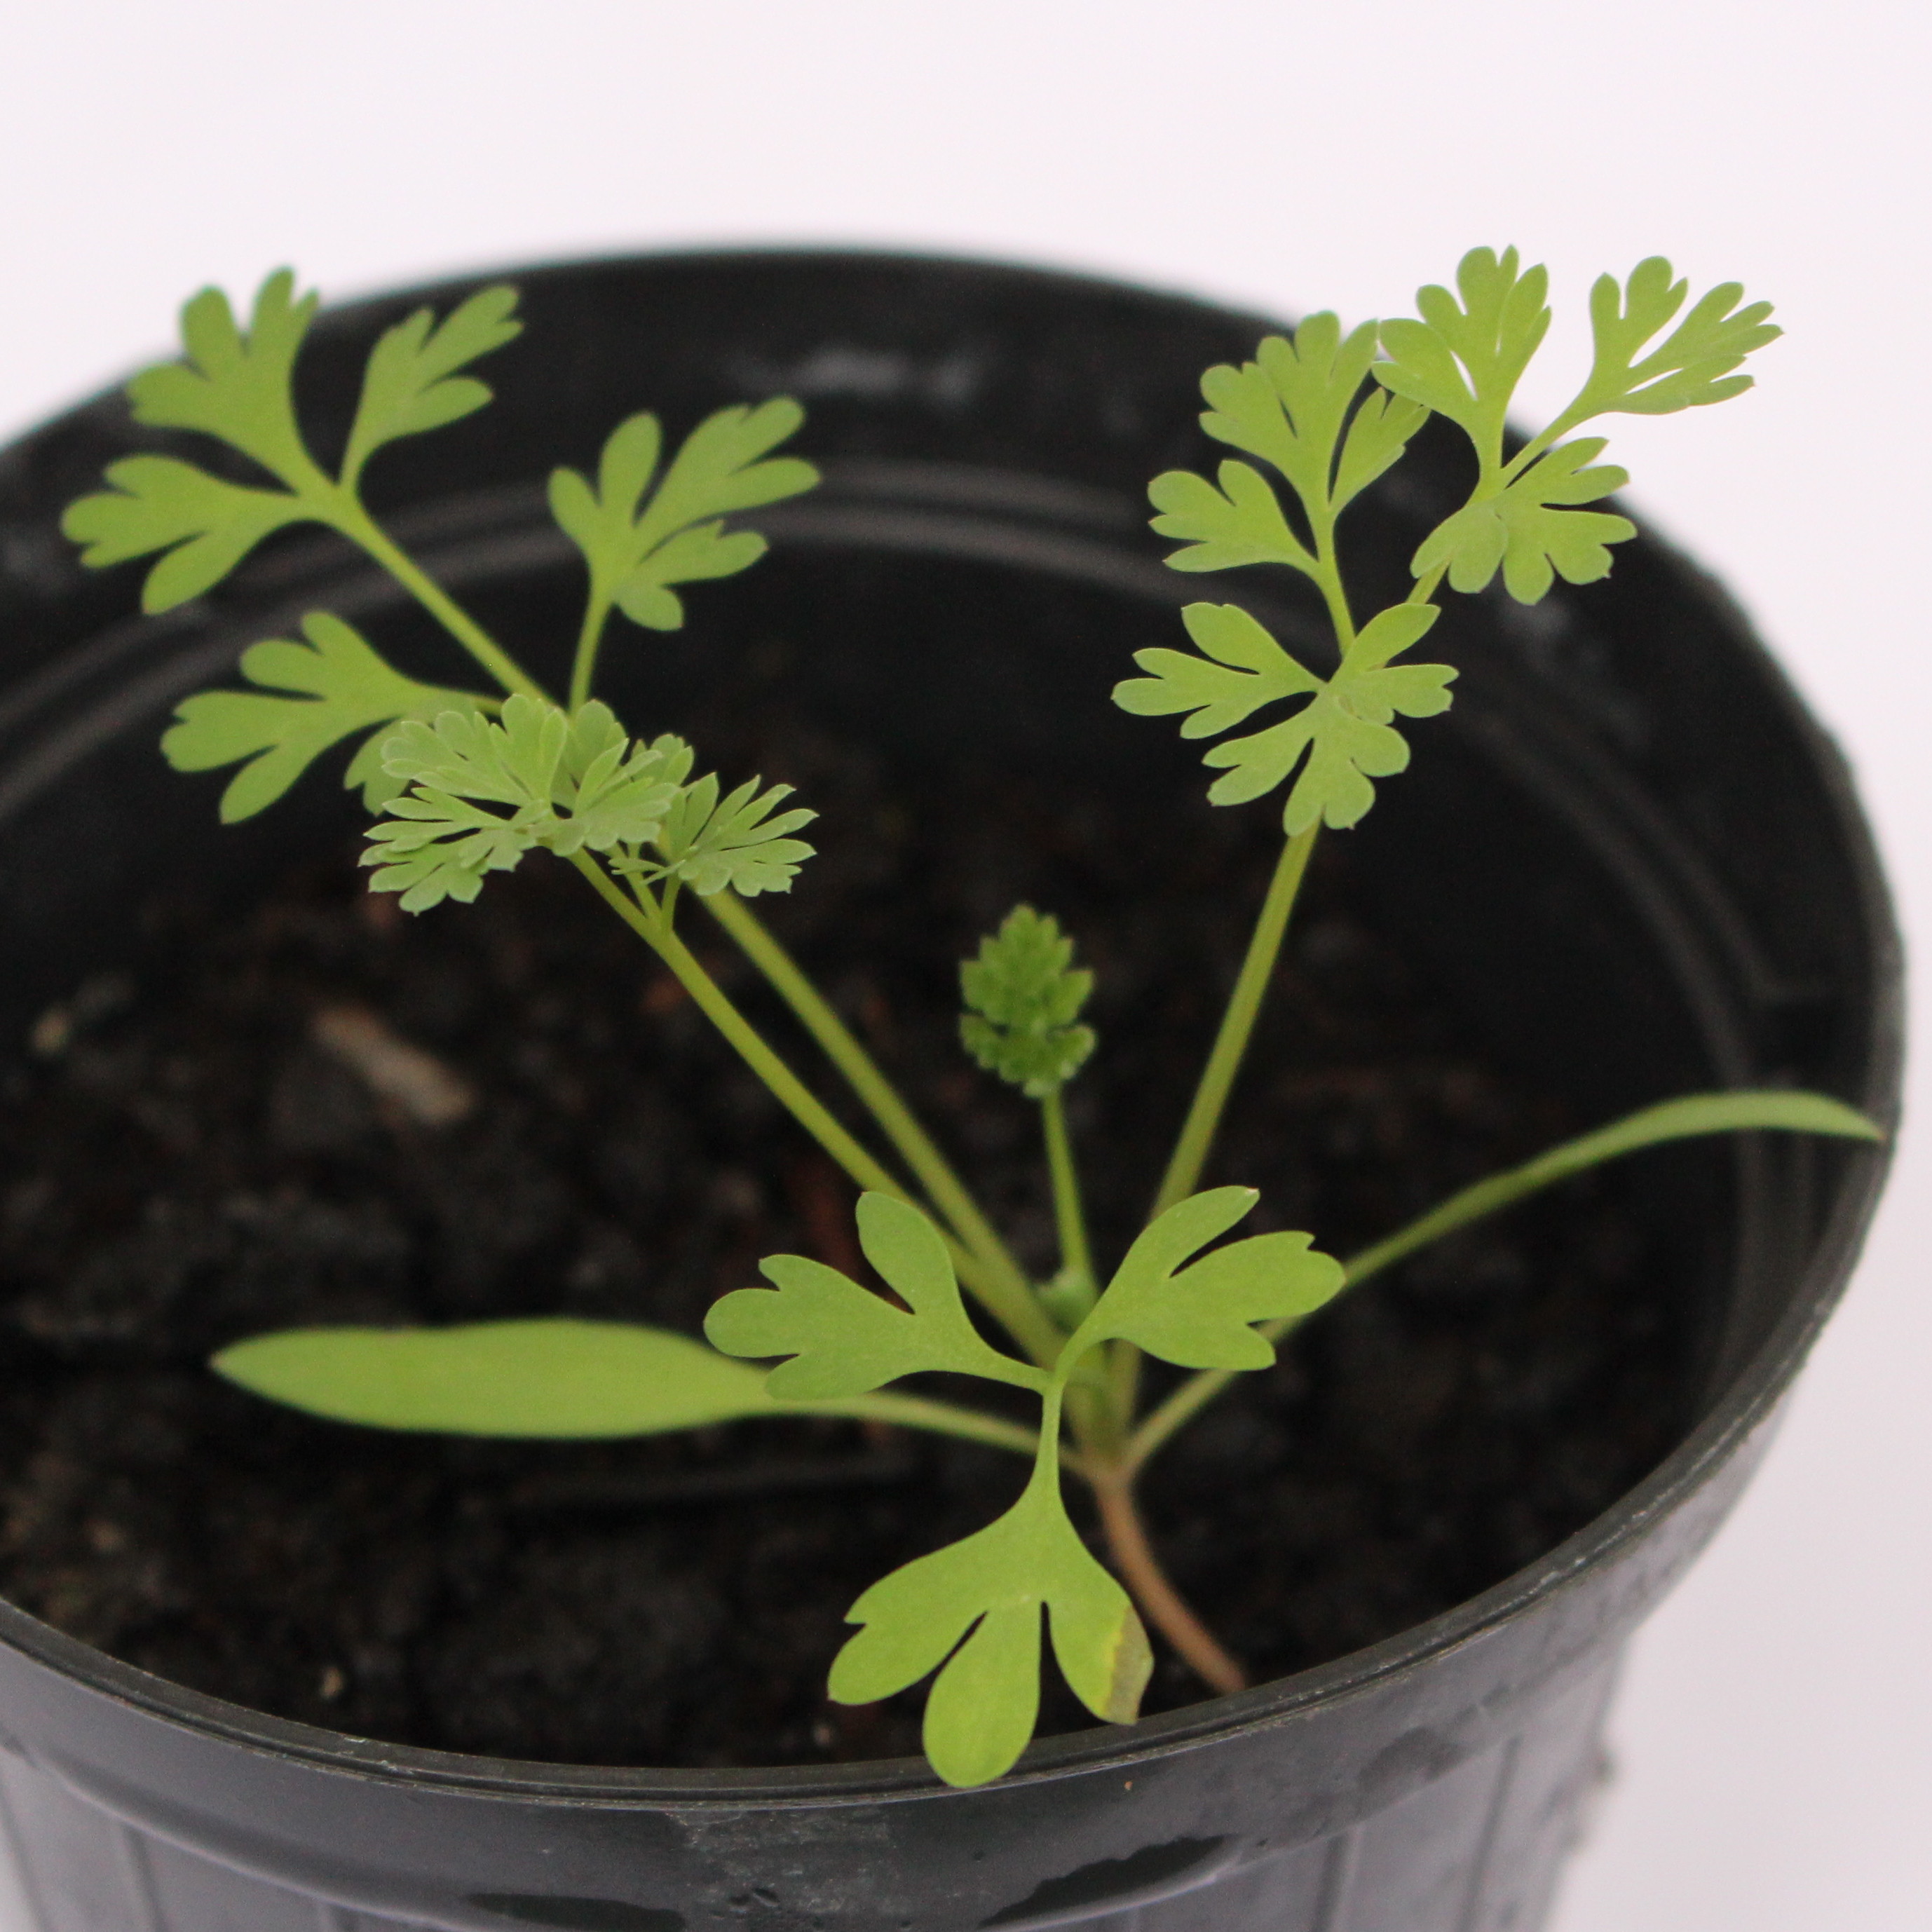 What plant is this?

Fumaria officinalis
